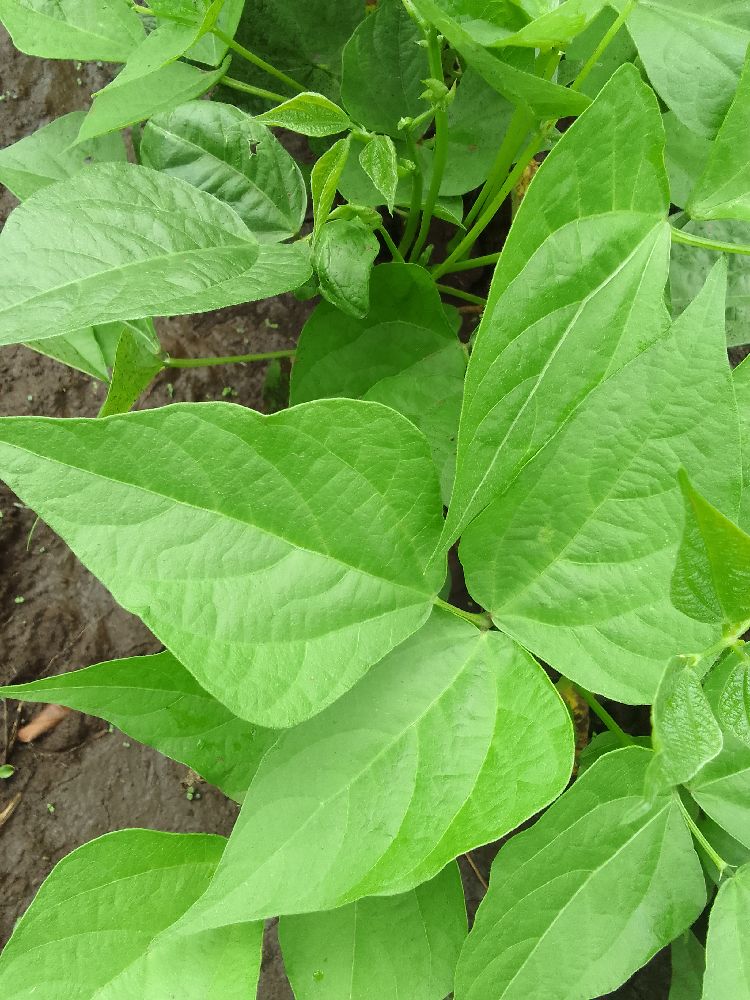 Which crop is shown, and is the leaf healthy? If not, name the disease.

common bean, healthy
